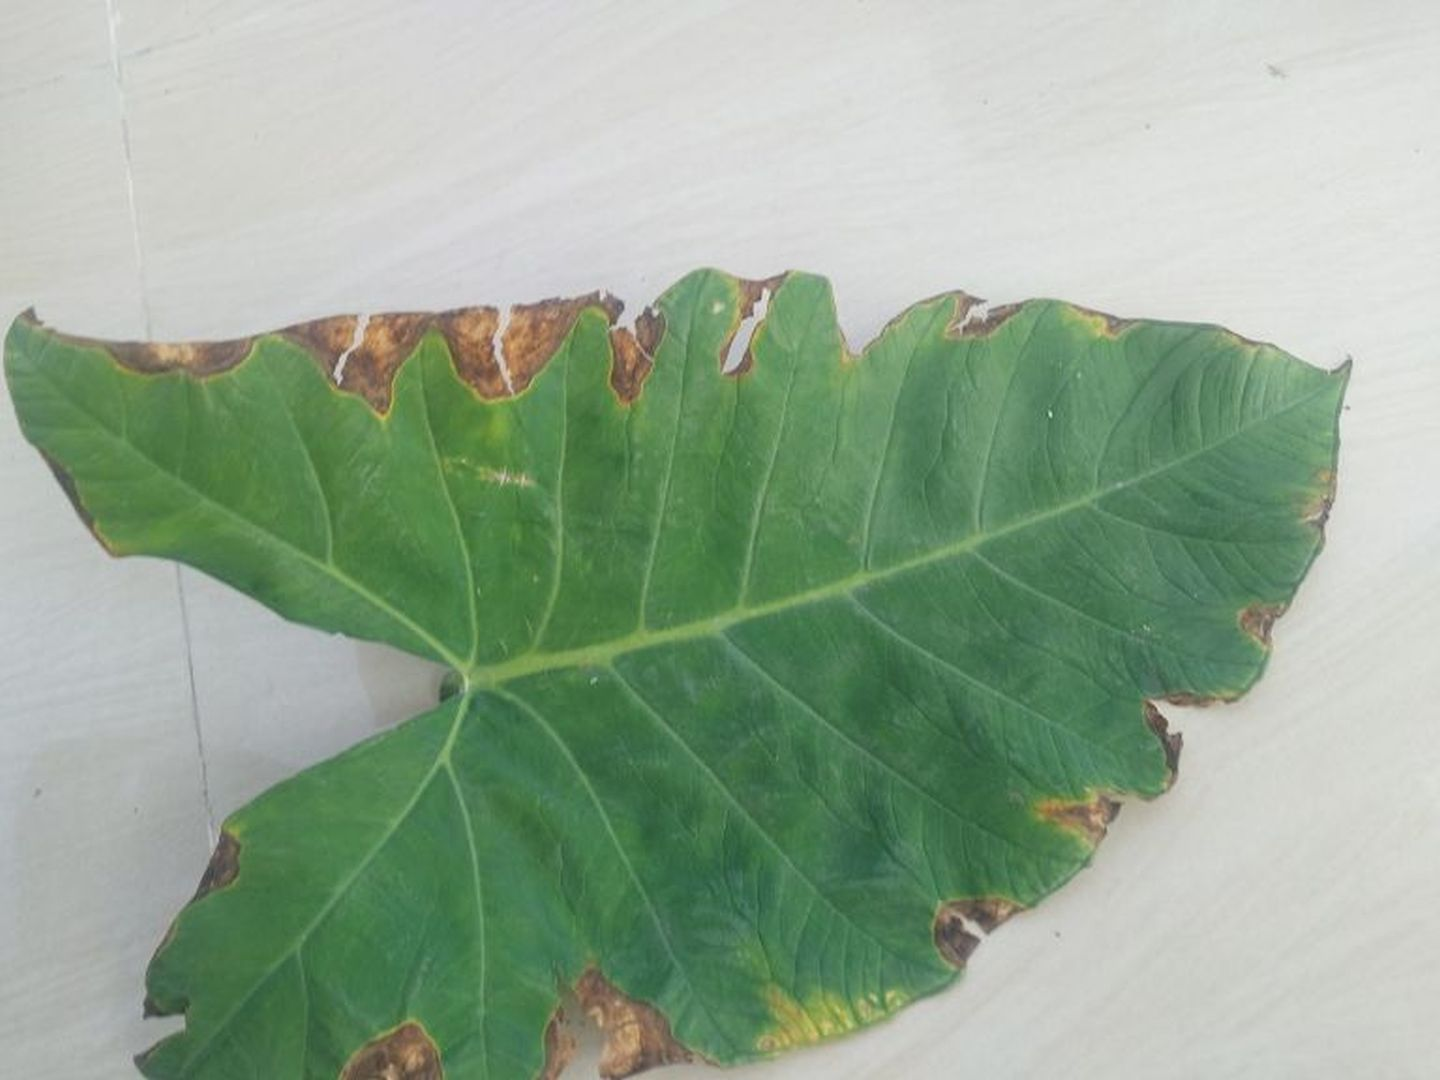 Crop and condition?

taro, leaf blight
